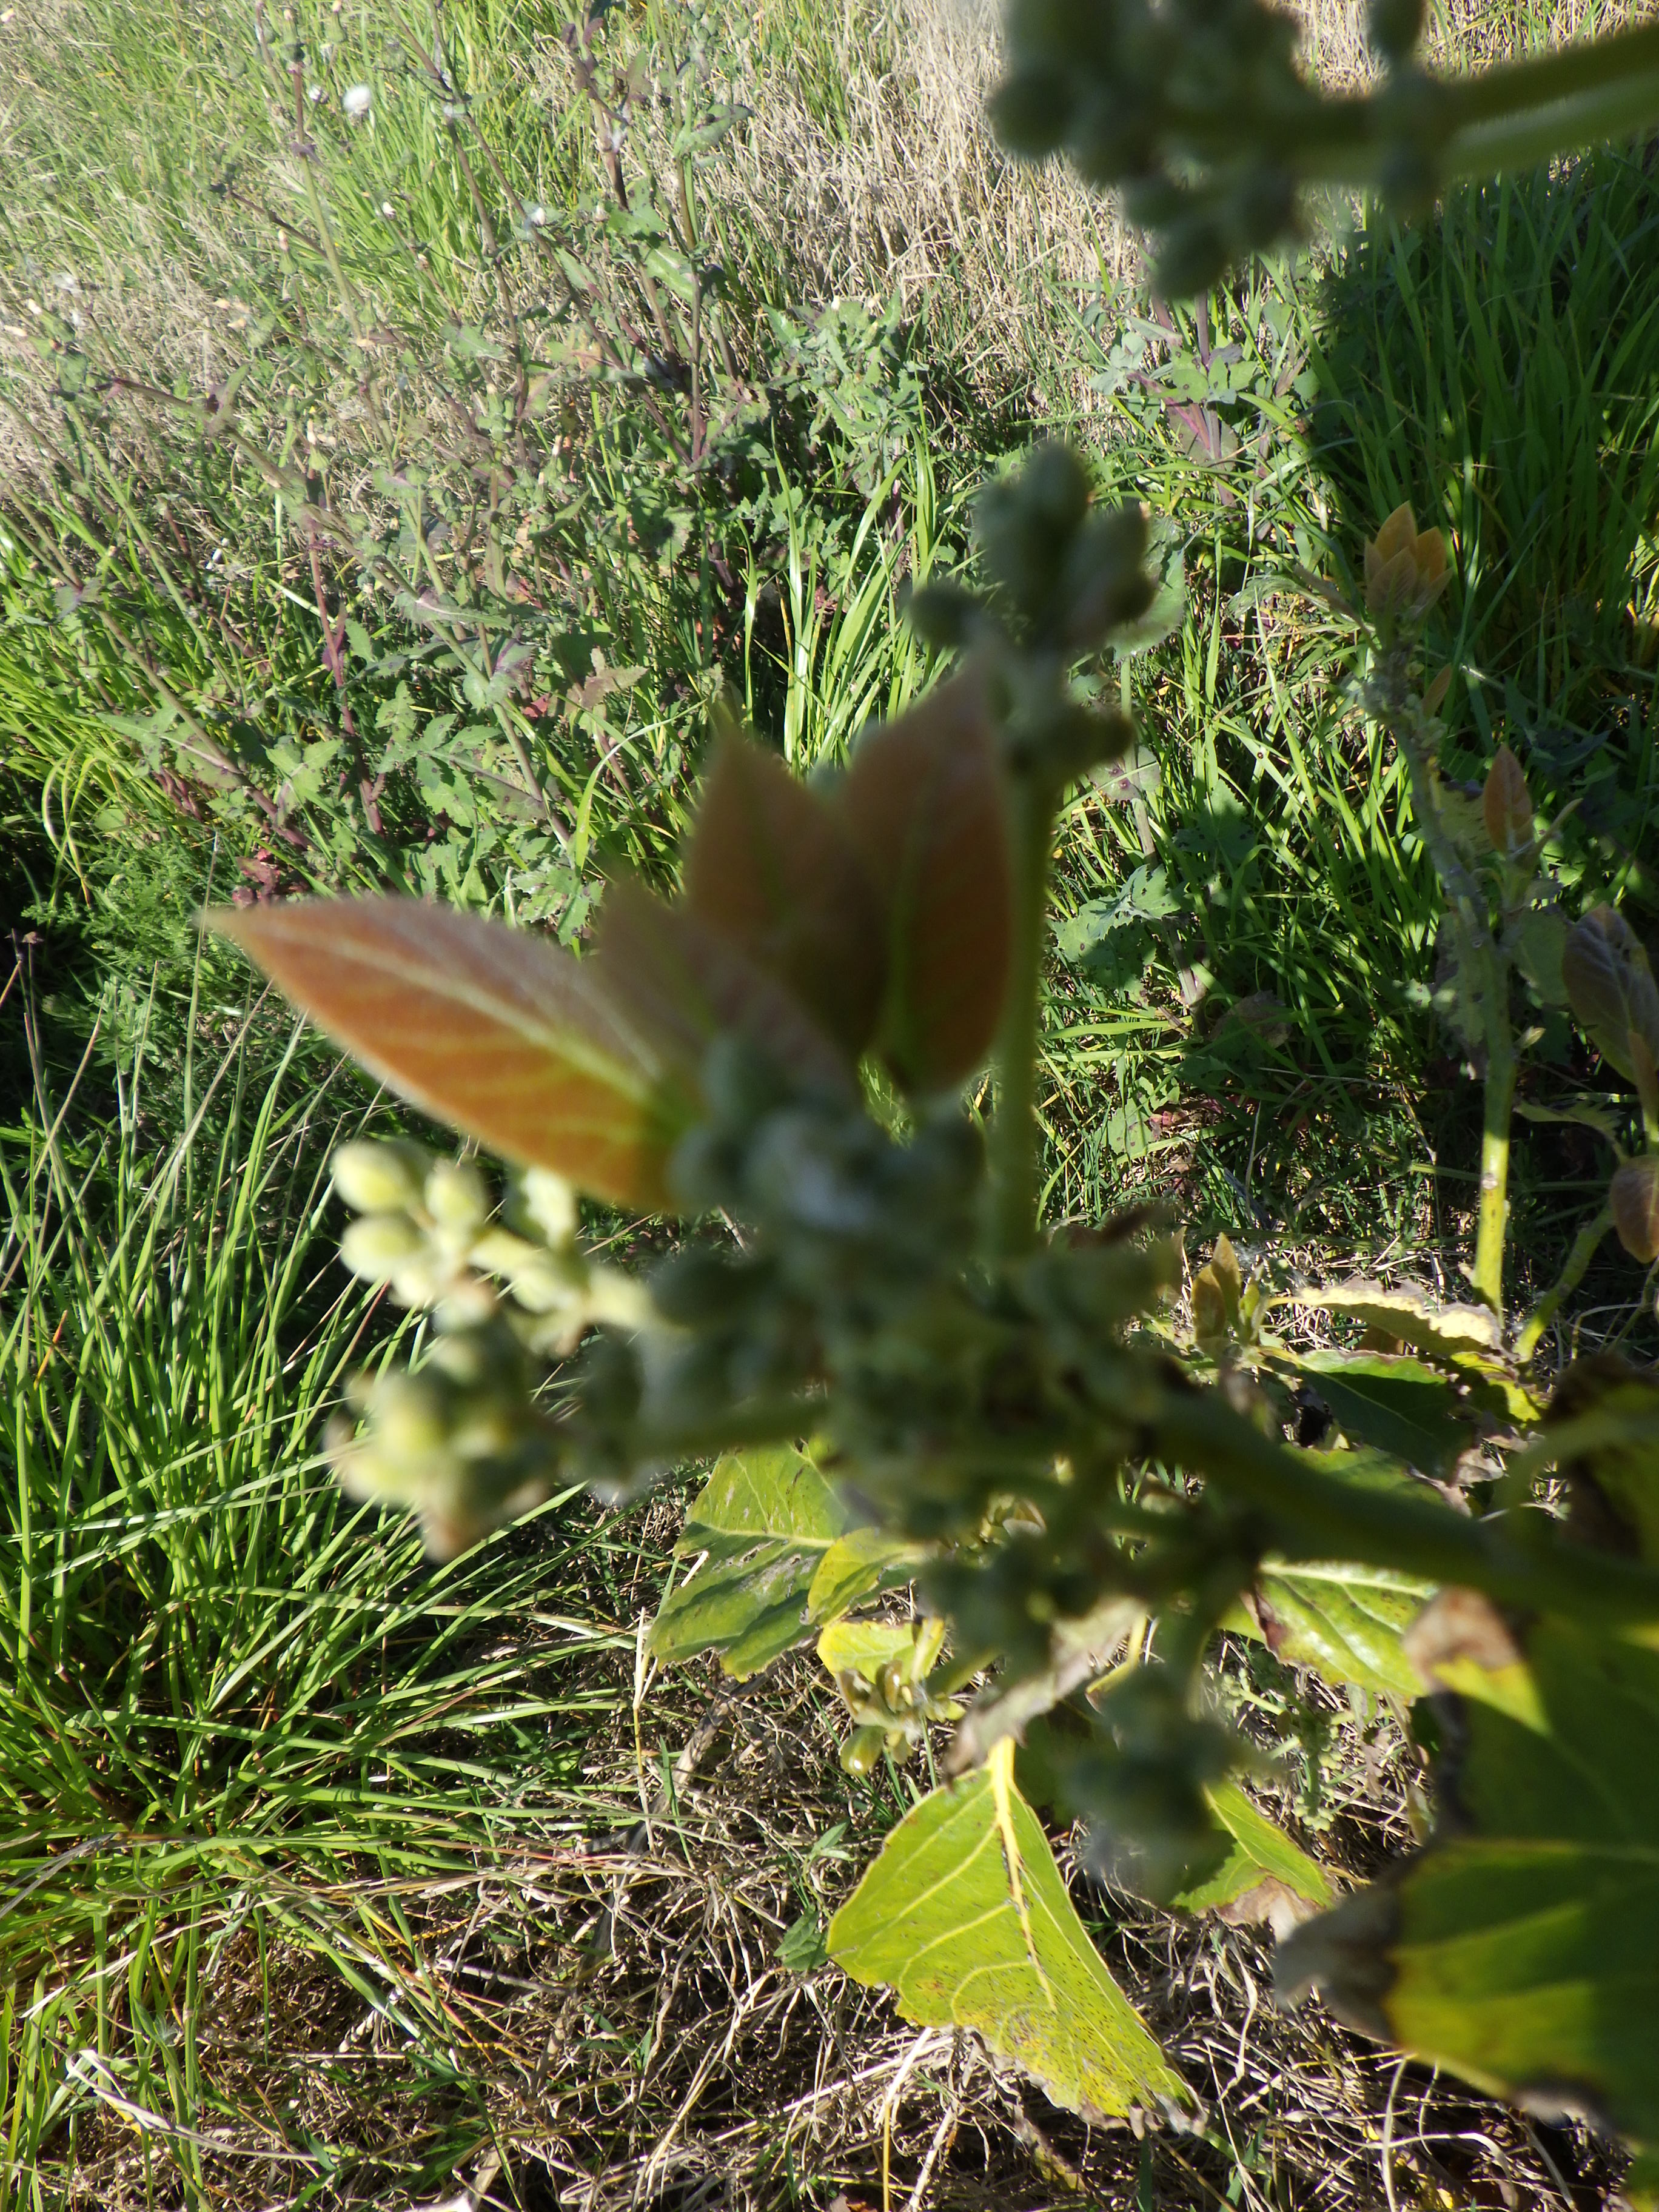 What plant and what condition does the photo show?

avocado, frost damage
